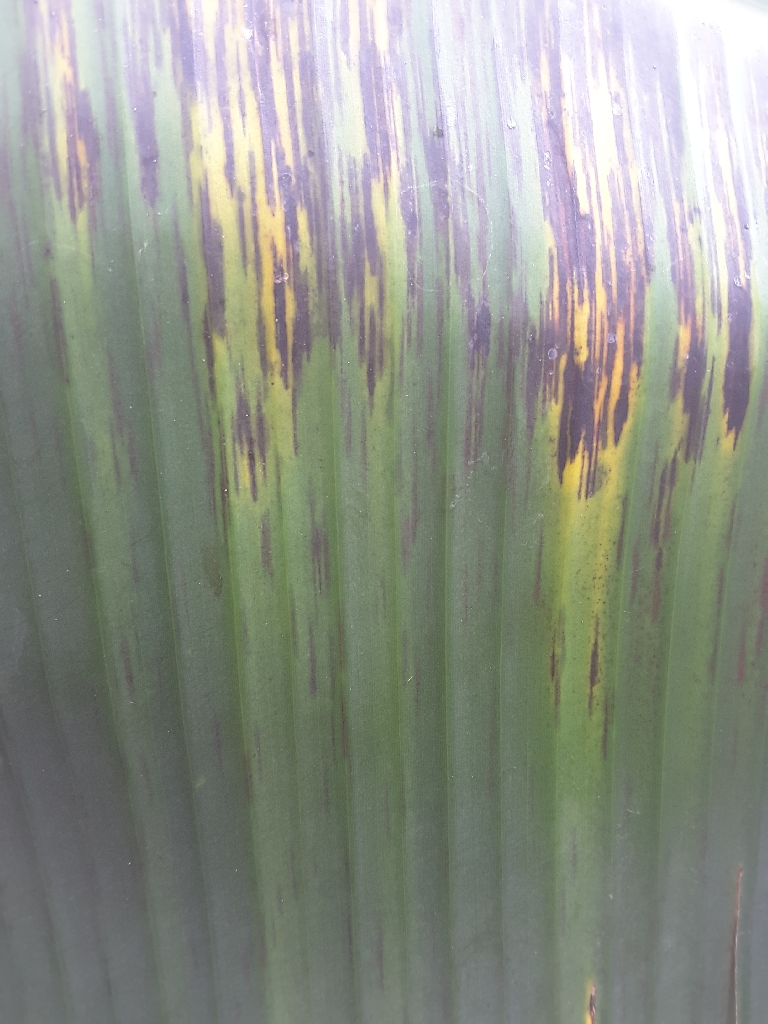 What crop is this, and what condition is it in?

banana, black sigatoka
